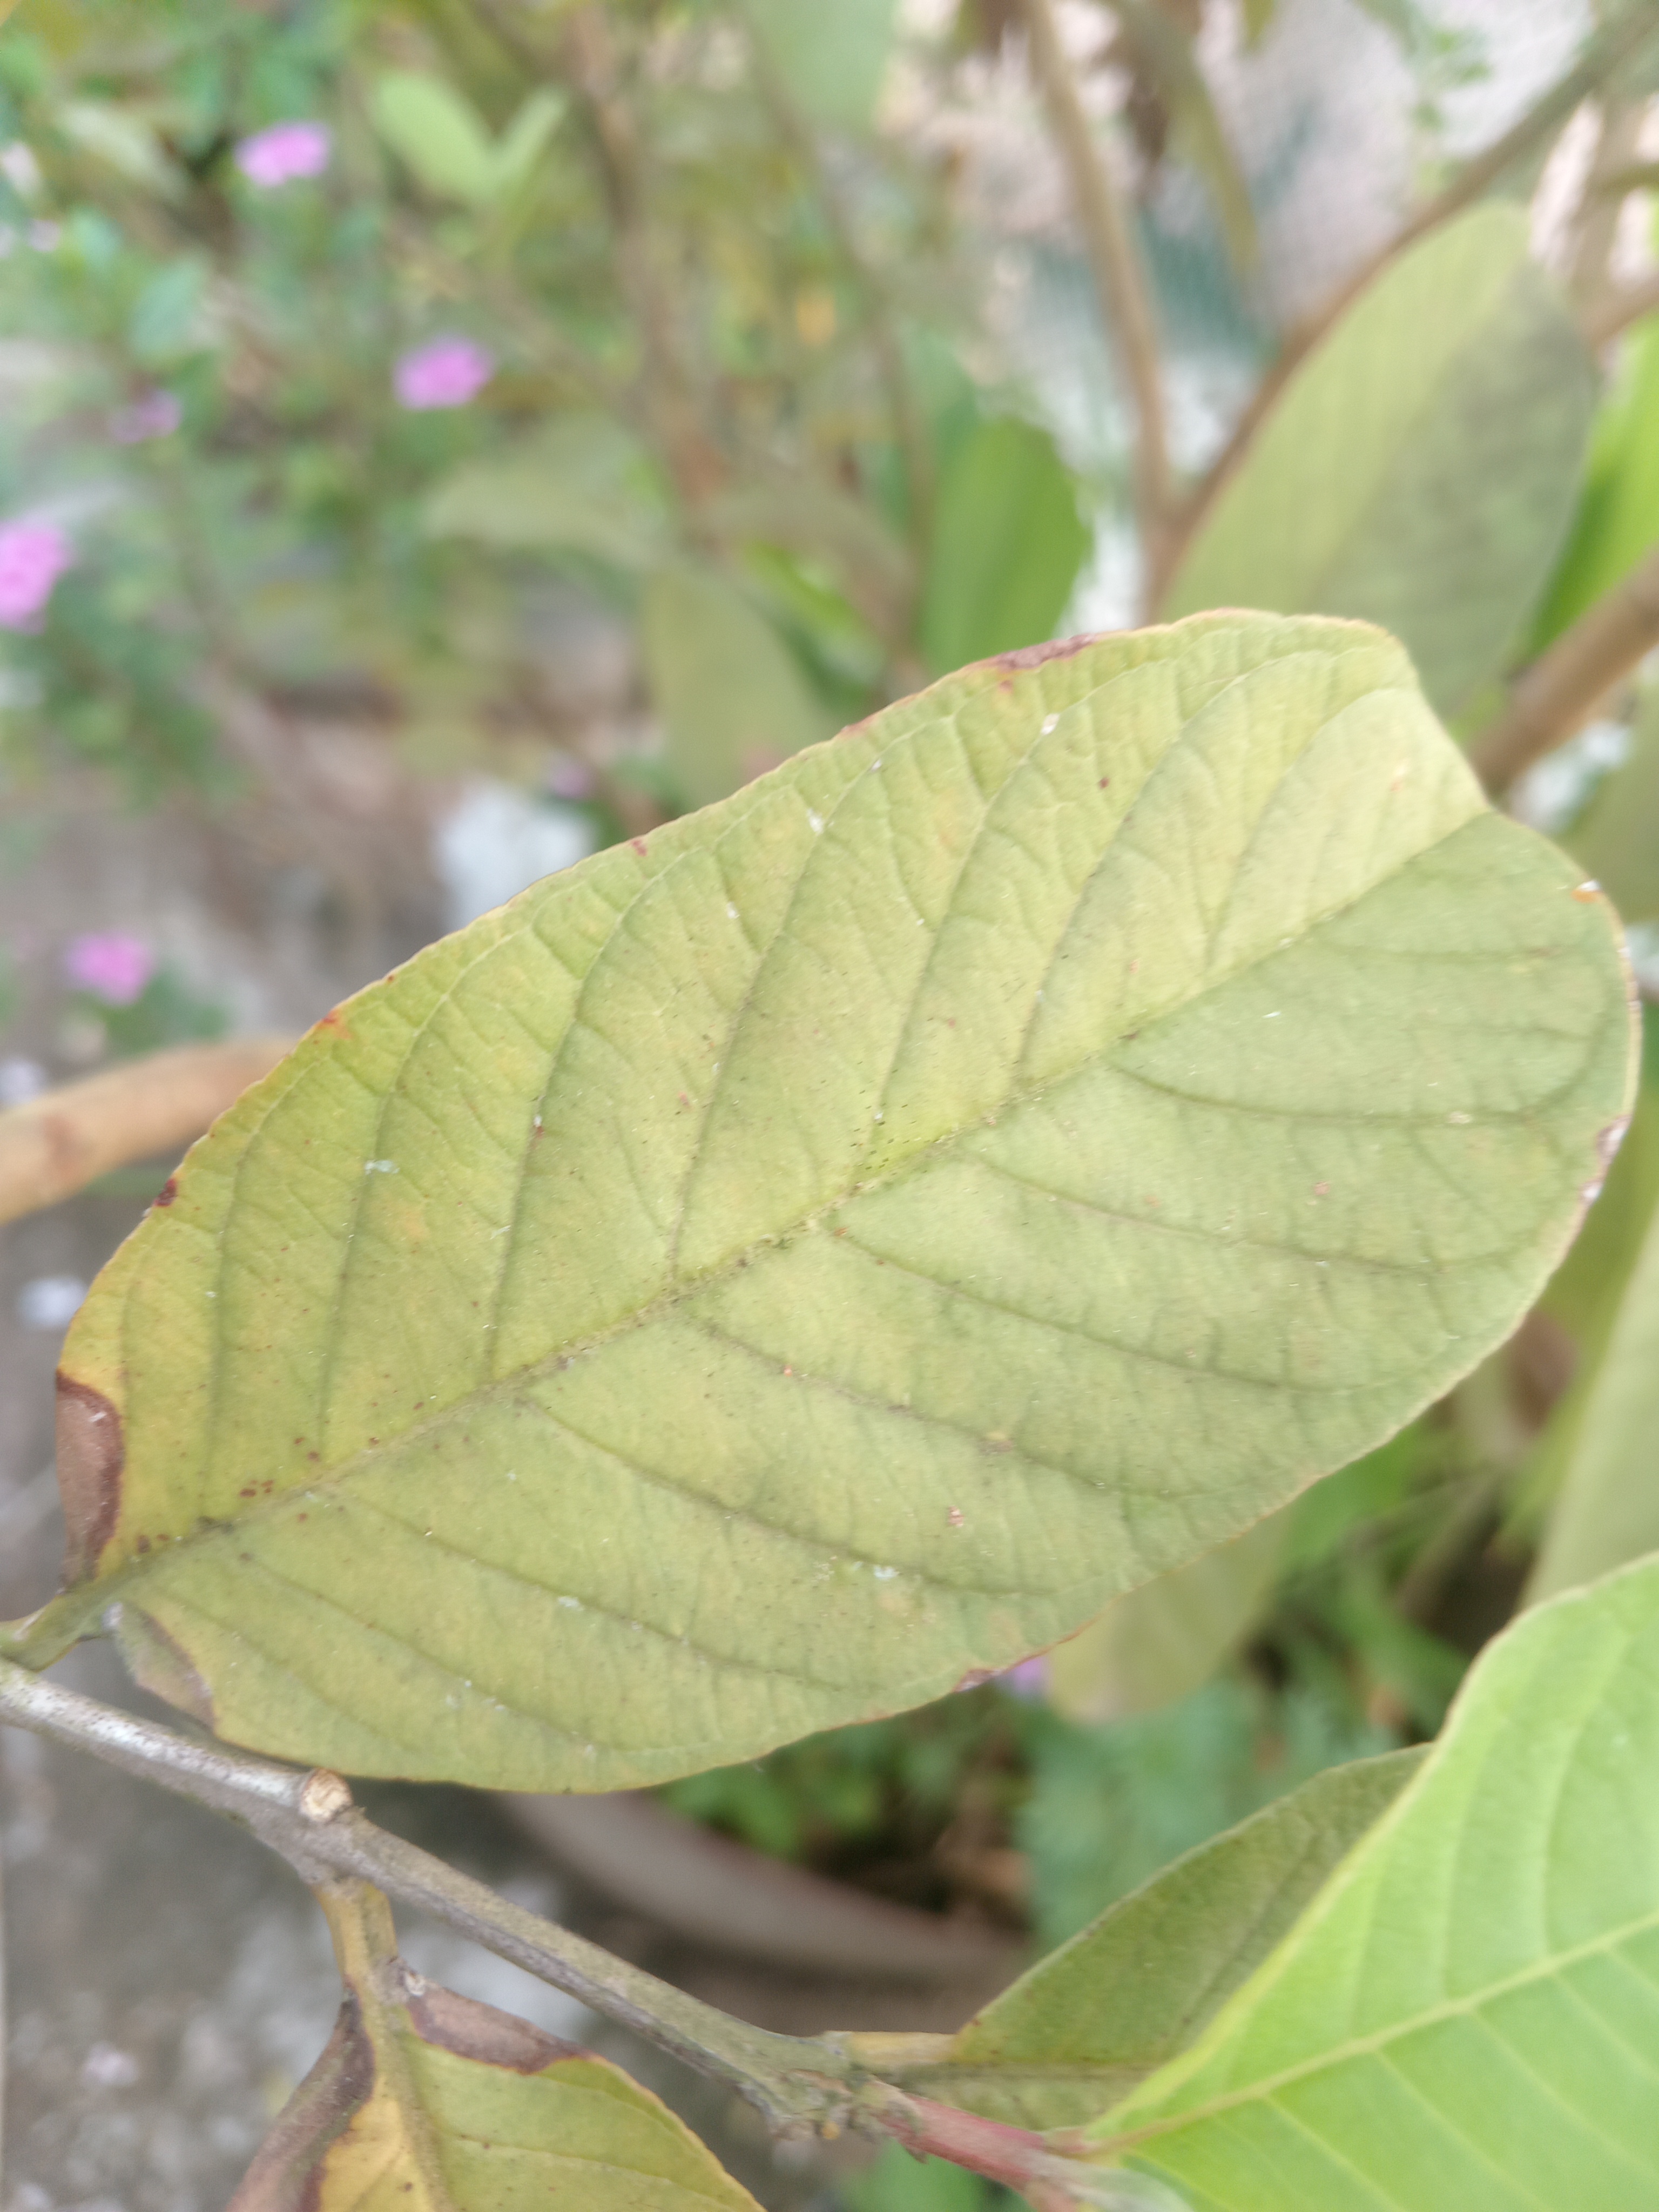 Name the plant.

guava
